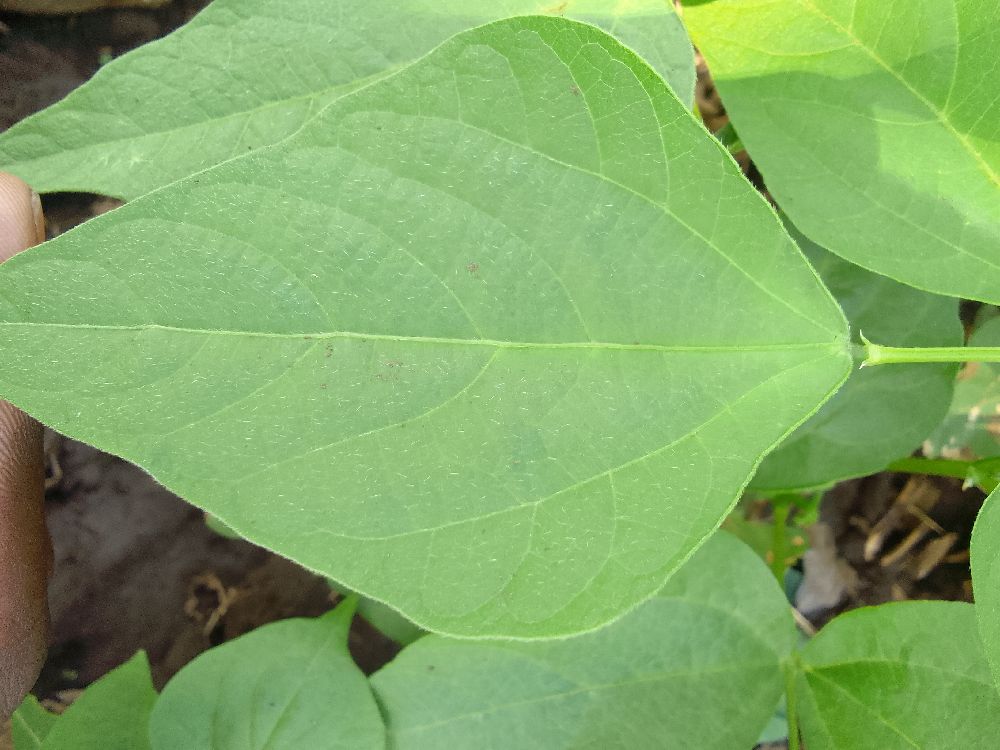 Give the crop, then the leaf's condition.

common bean, healthy
